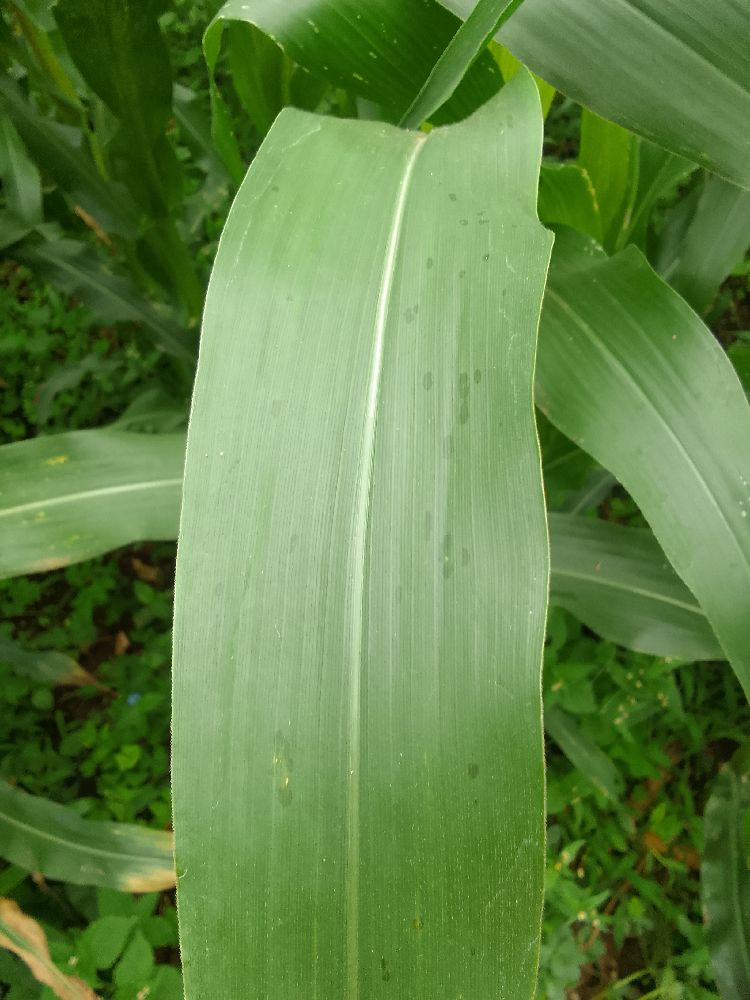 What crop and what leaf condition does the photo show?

maize, healthy
